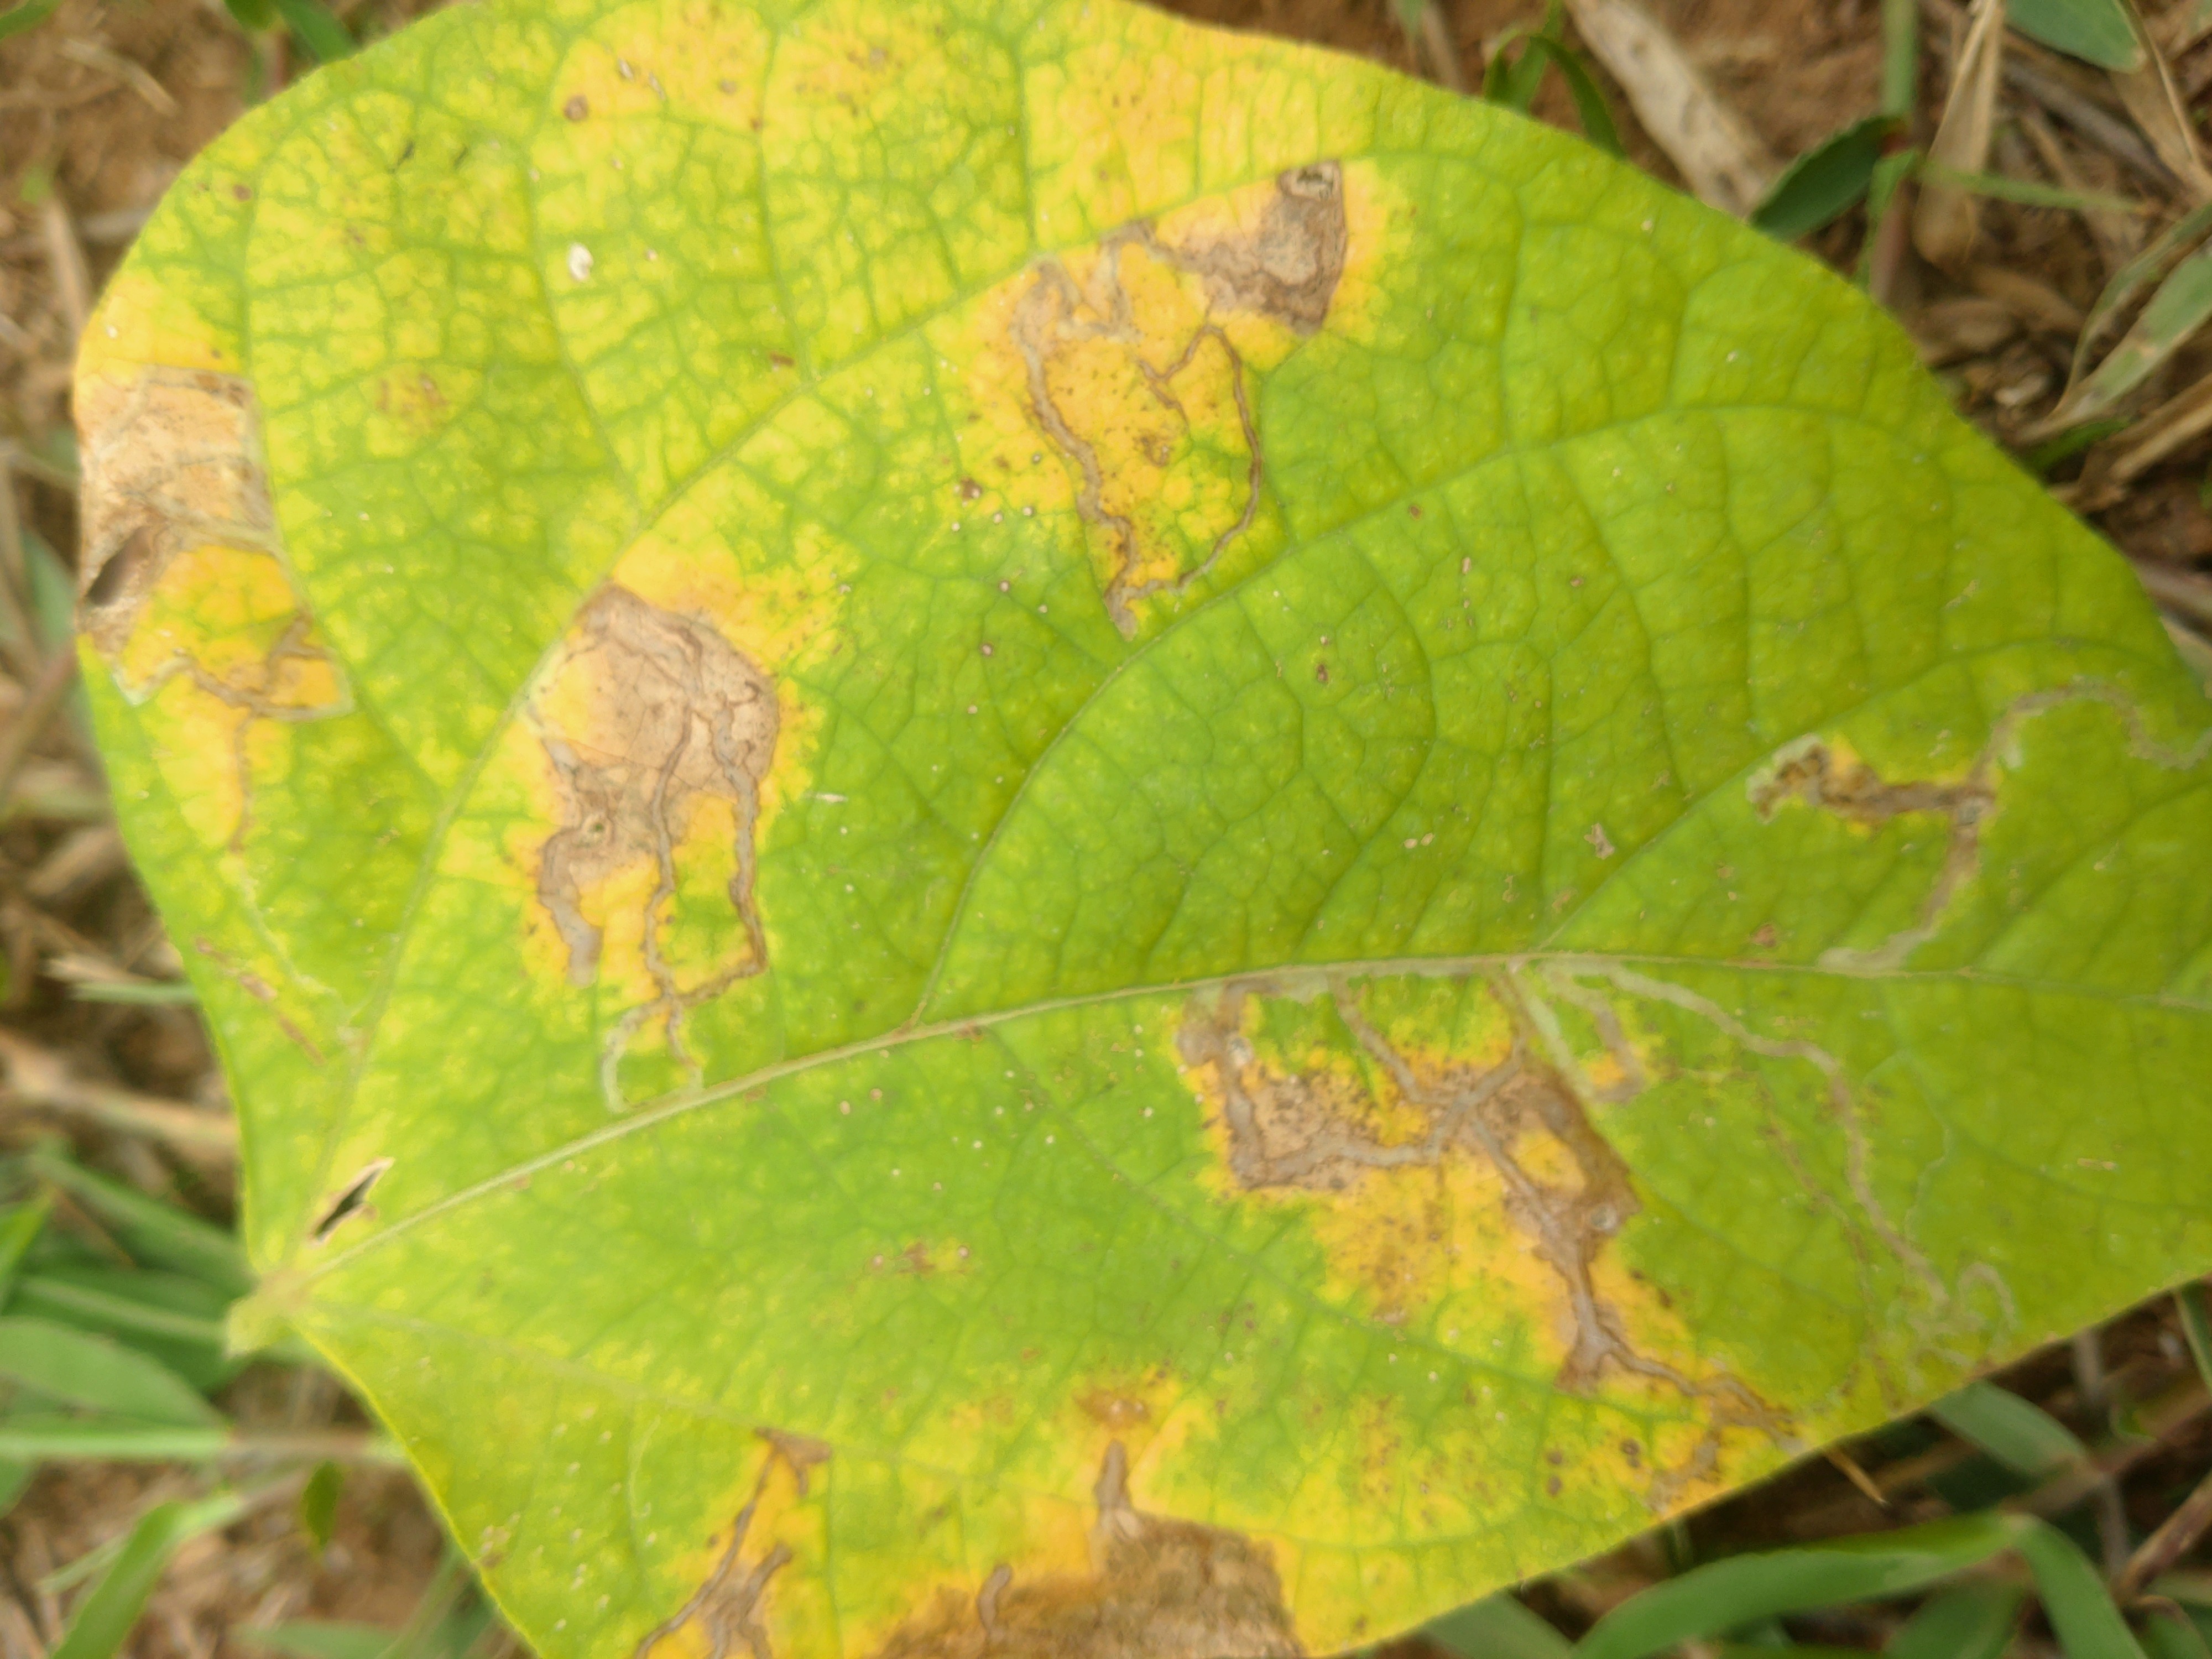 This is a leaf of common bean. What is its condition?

rust
